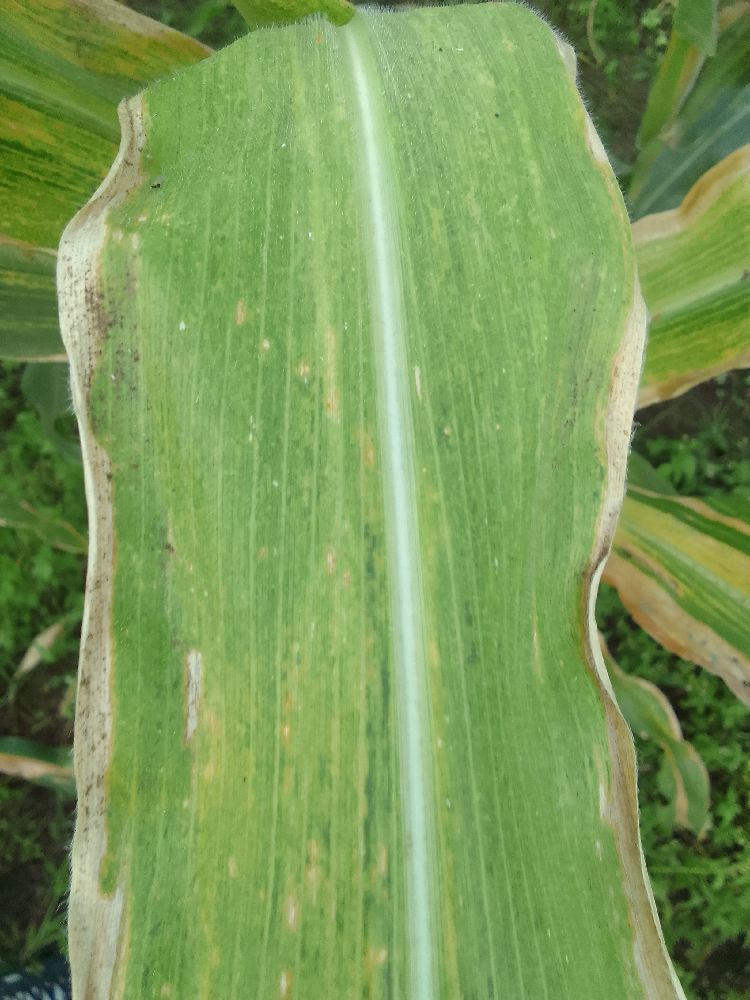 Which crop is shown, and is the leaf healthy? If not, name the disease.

maize, maize lethal necrosis
